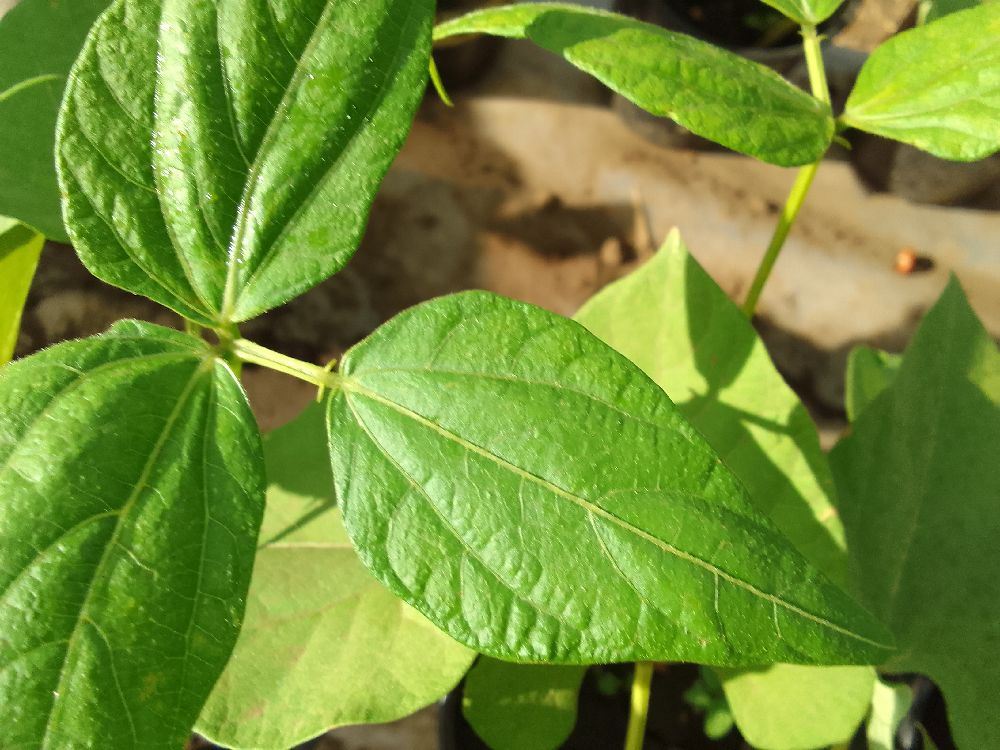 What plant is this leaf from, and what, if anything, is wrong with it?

common bean, healthy
